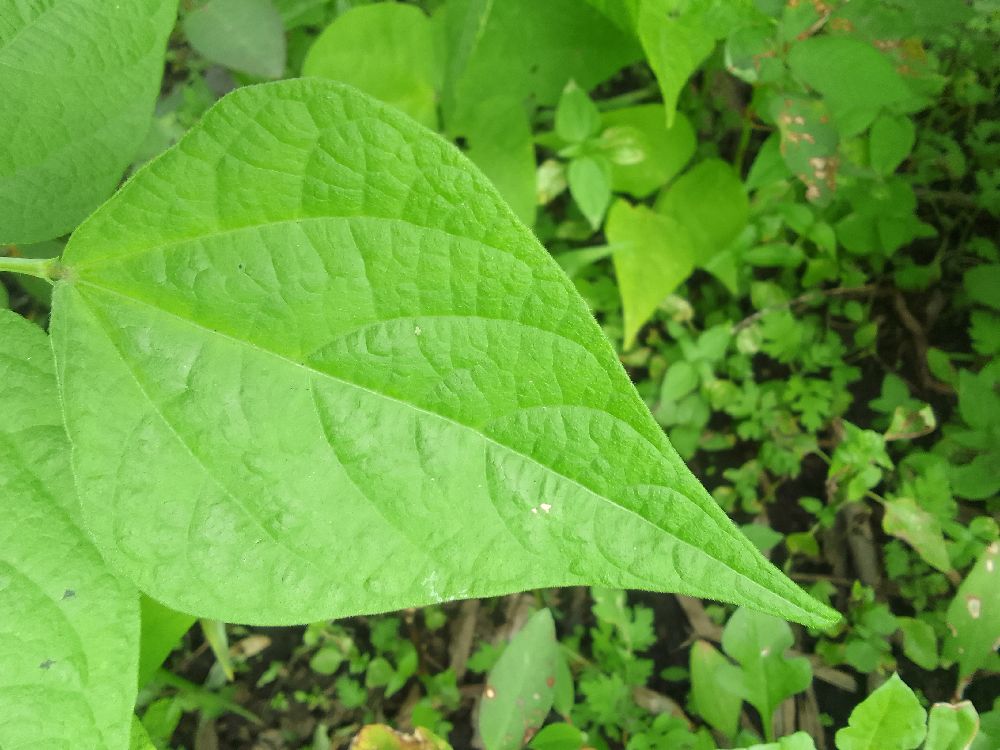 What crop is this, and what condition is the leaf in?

common bean, healthy
